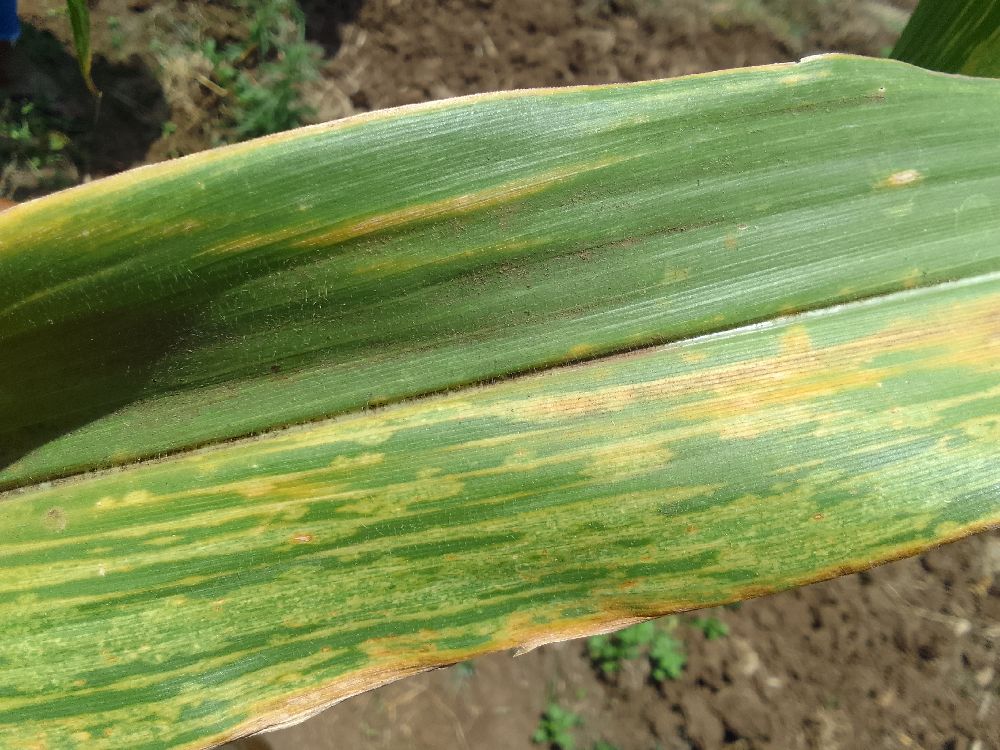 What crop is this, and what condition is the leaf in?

maize, maize lethal necrosis
